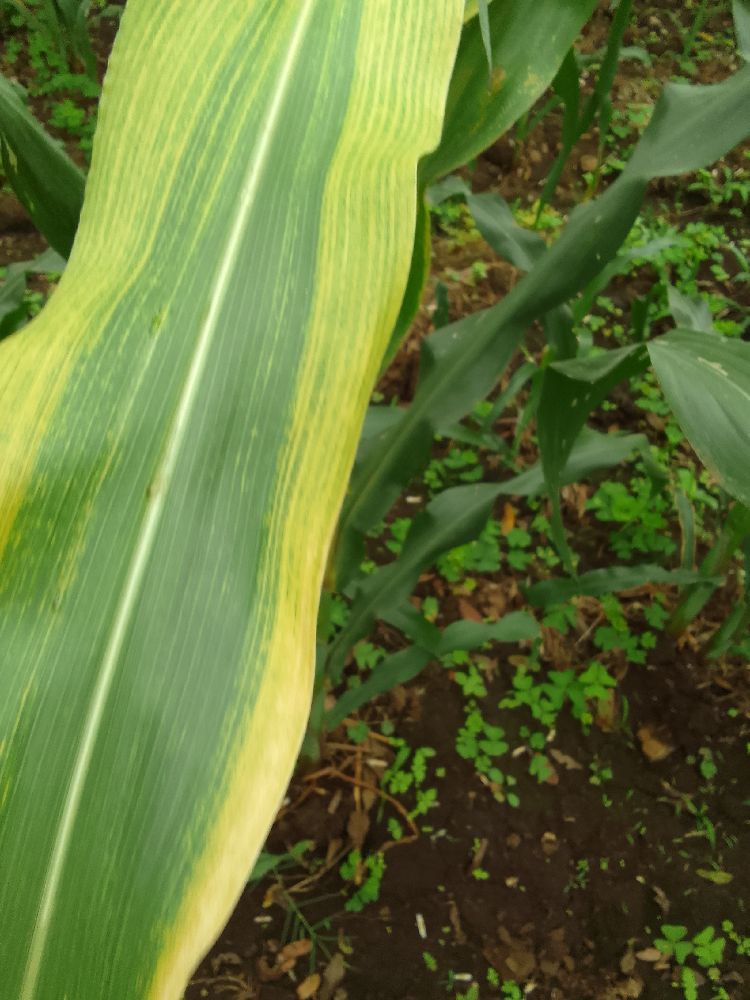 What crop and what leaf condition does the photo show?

maize, maize lethal necrosis
